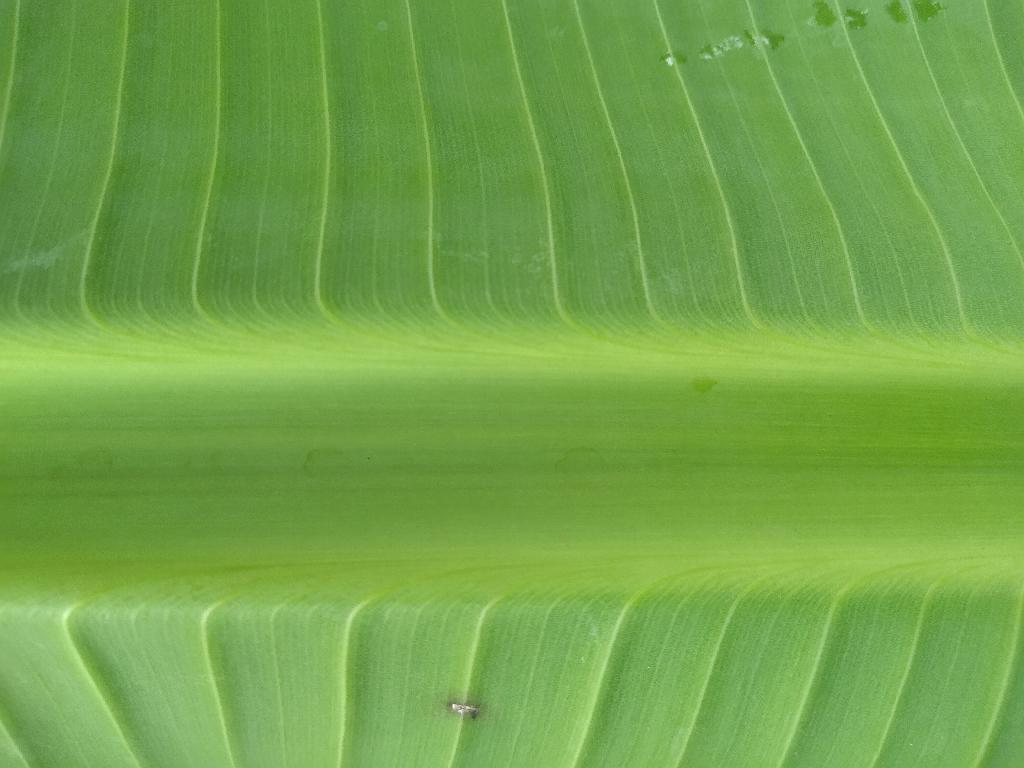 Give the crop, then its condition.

banana, healthy
